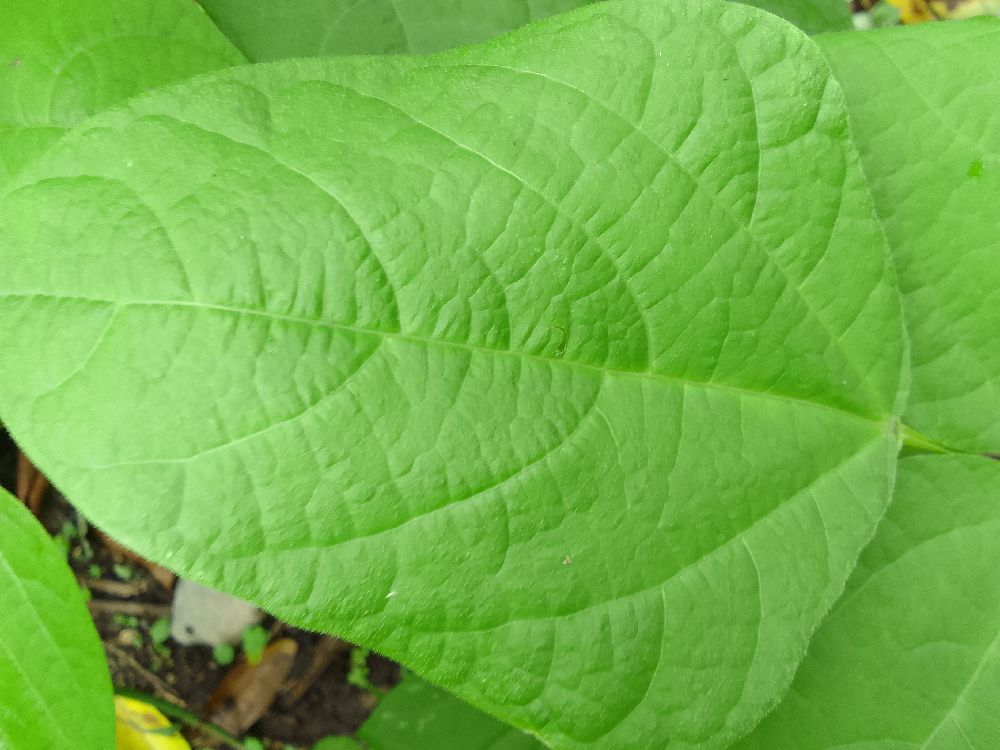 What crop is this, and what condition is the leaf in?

common bean, healthy
